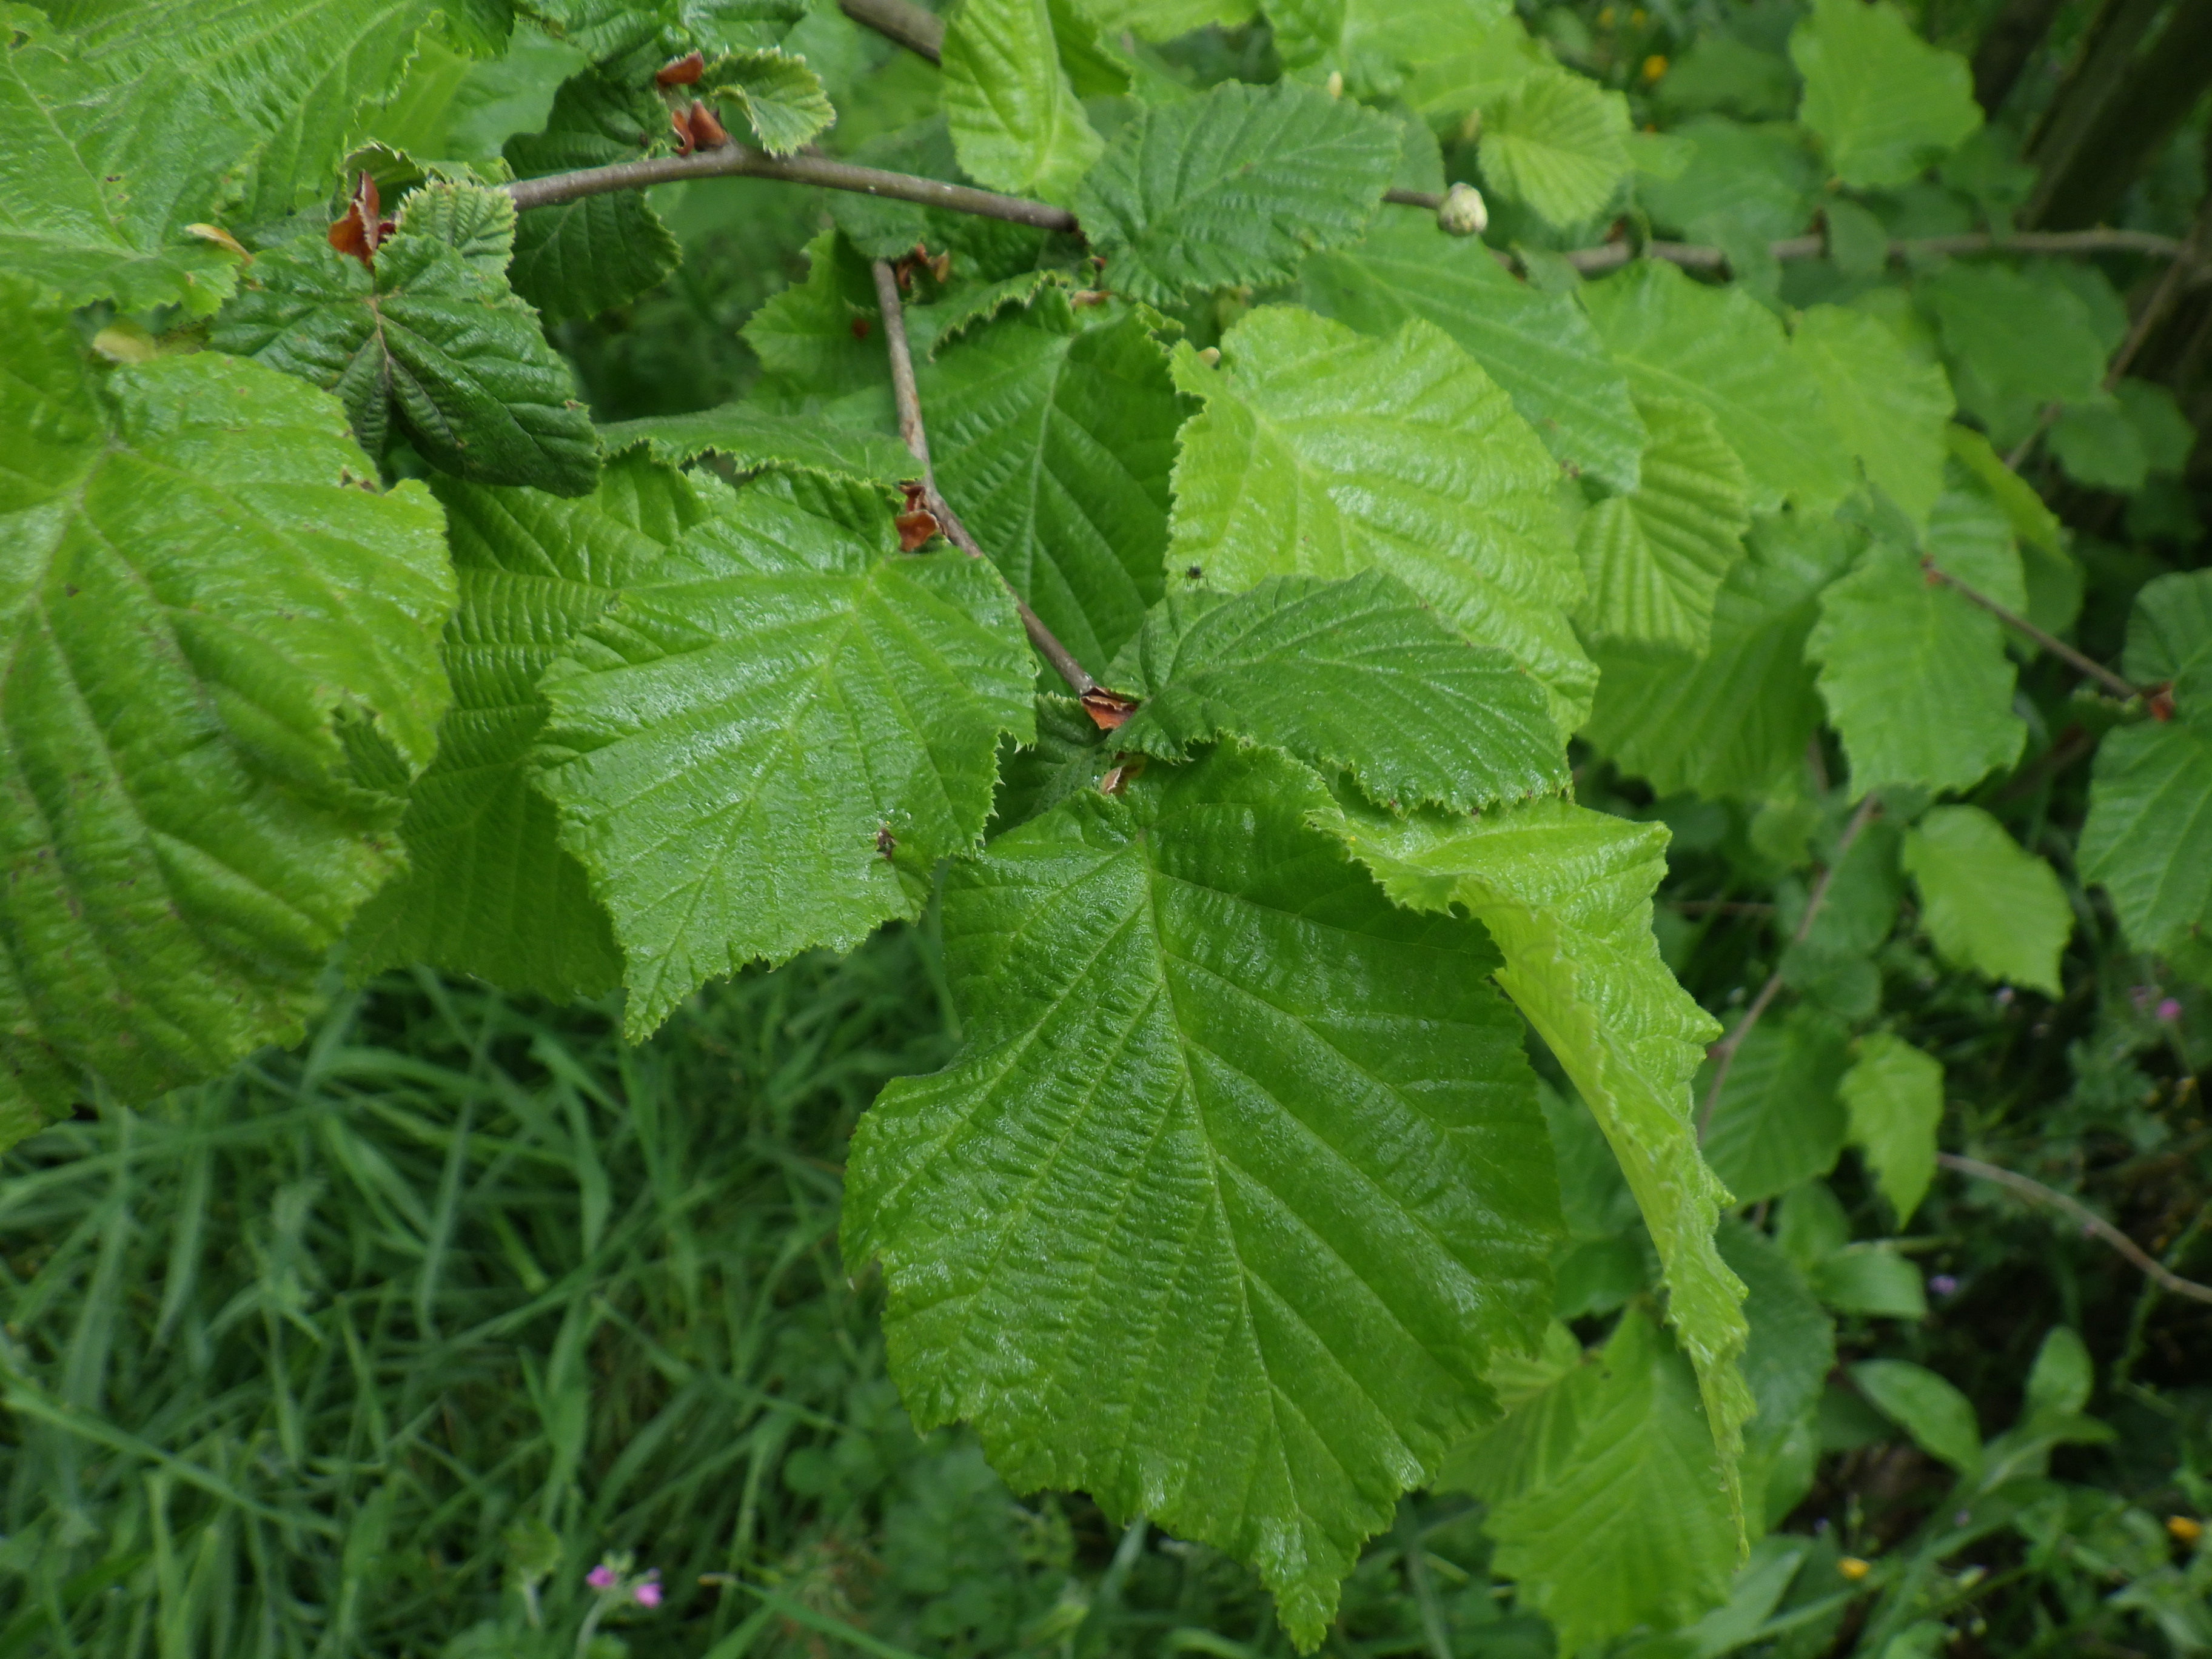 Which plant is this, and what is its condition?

hazel, healthy
